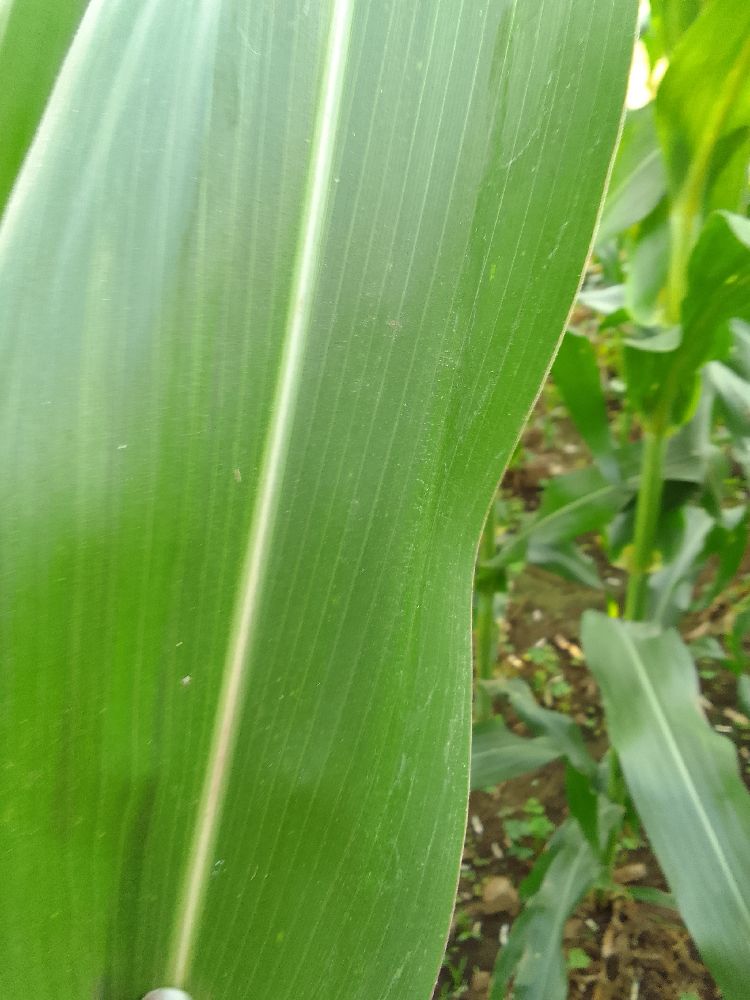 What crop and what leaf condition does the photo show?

maize, healthy
